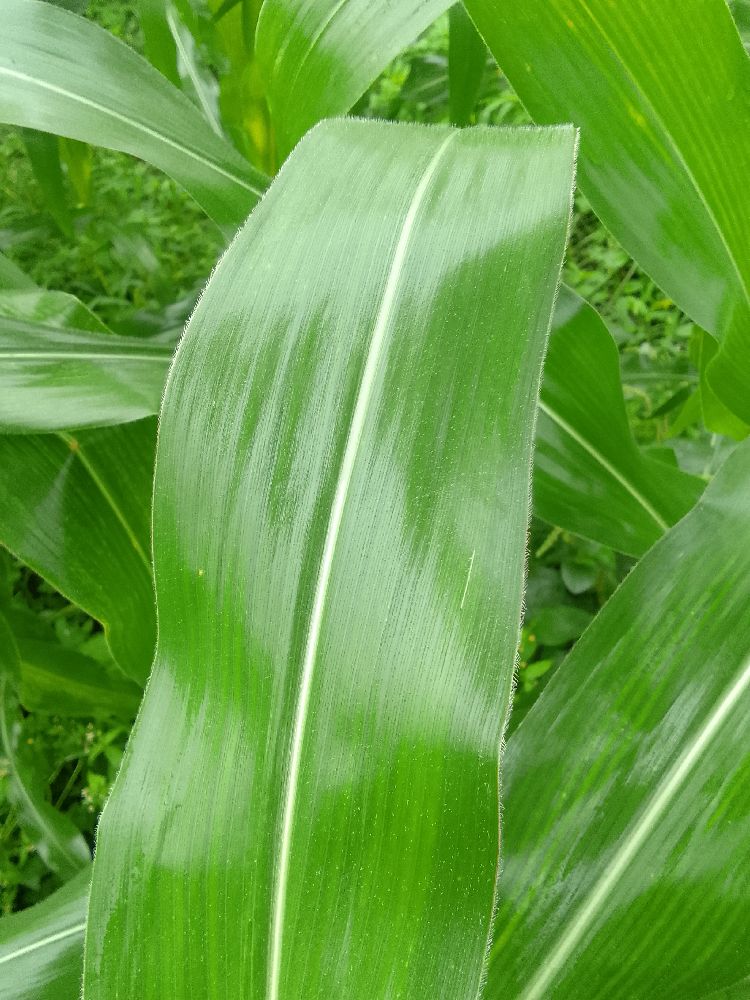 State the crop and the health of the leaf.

maize, healthy
